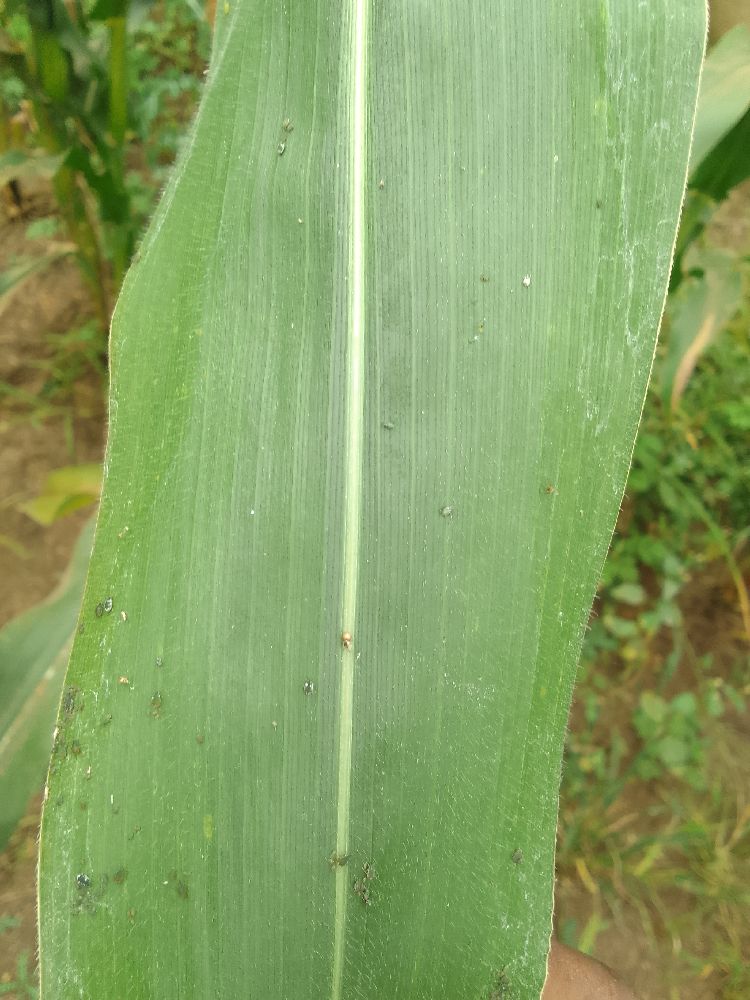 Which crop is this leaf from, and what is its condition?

maize, healthy
